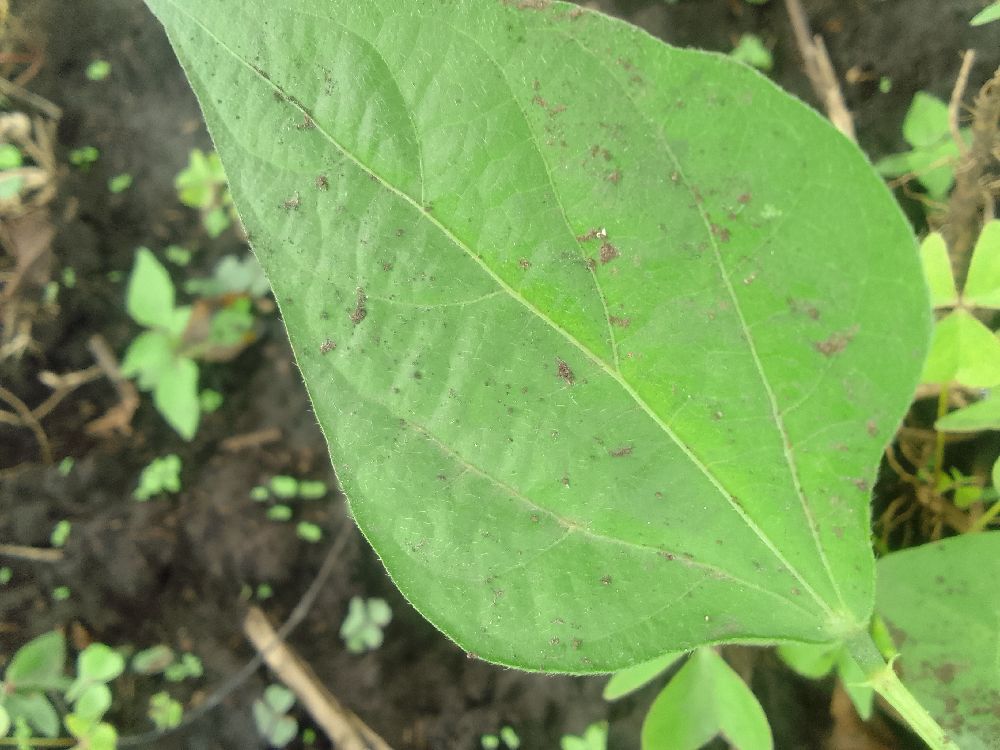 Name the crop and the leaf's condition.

common bean, healthy
